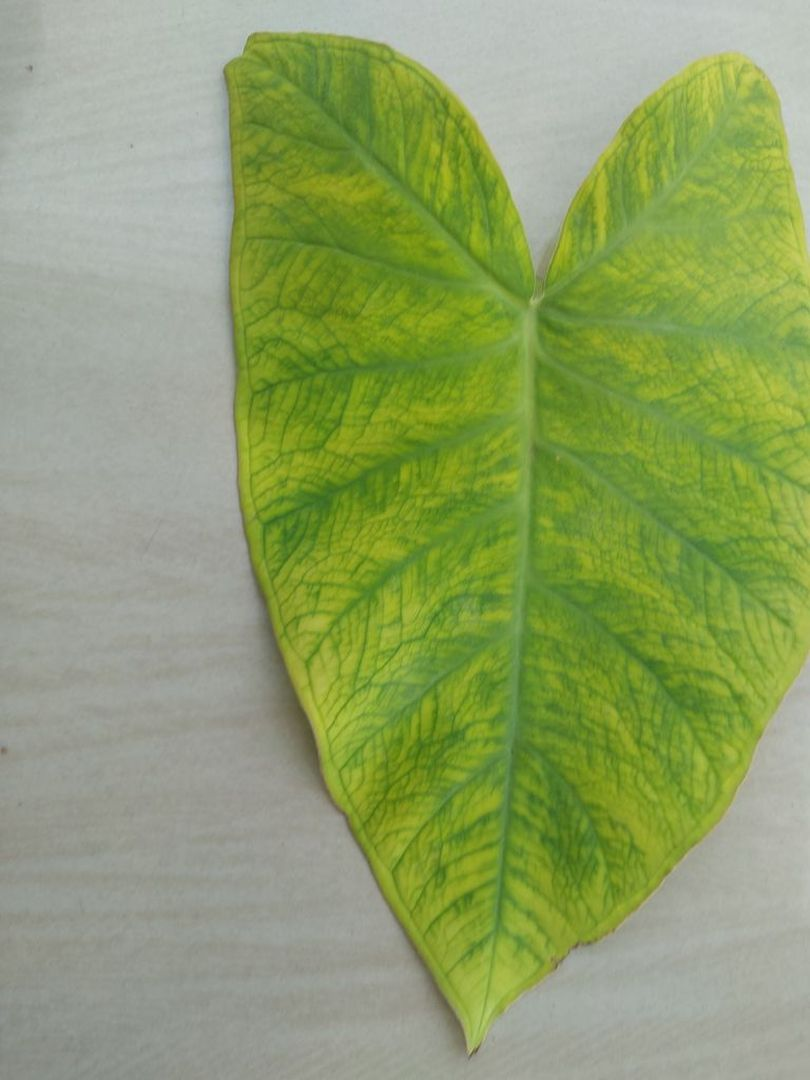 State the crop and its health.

taro, mosaic
